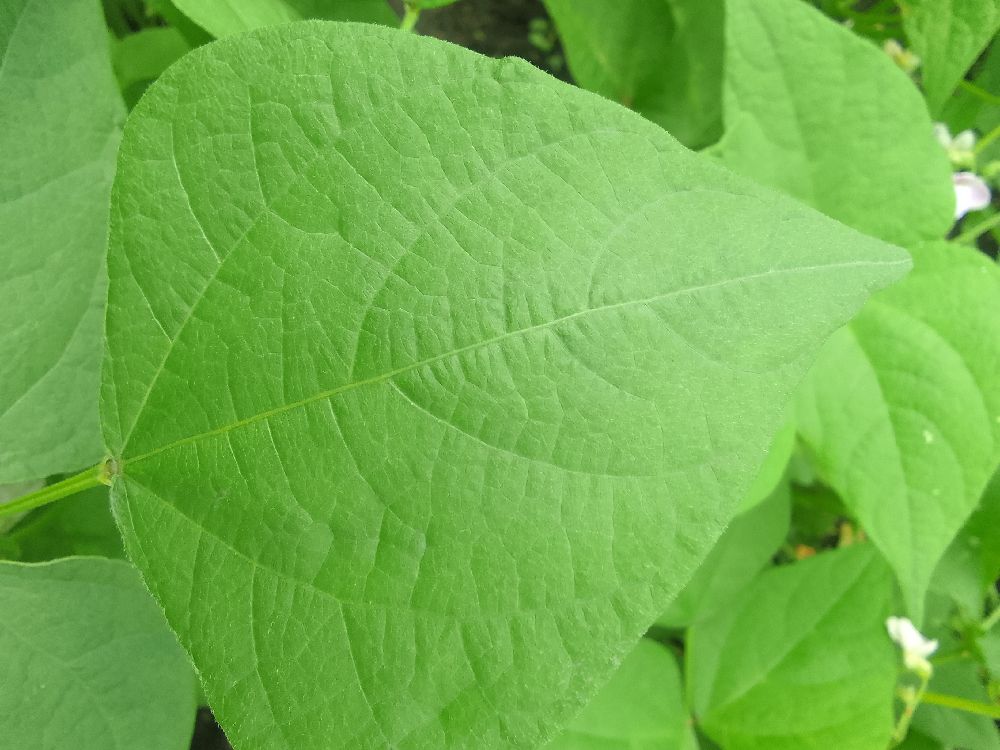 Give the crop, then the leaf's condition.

common bean, healthy
